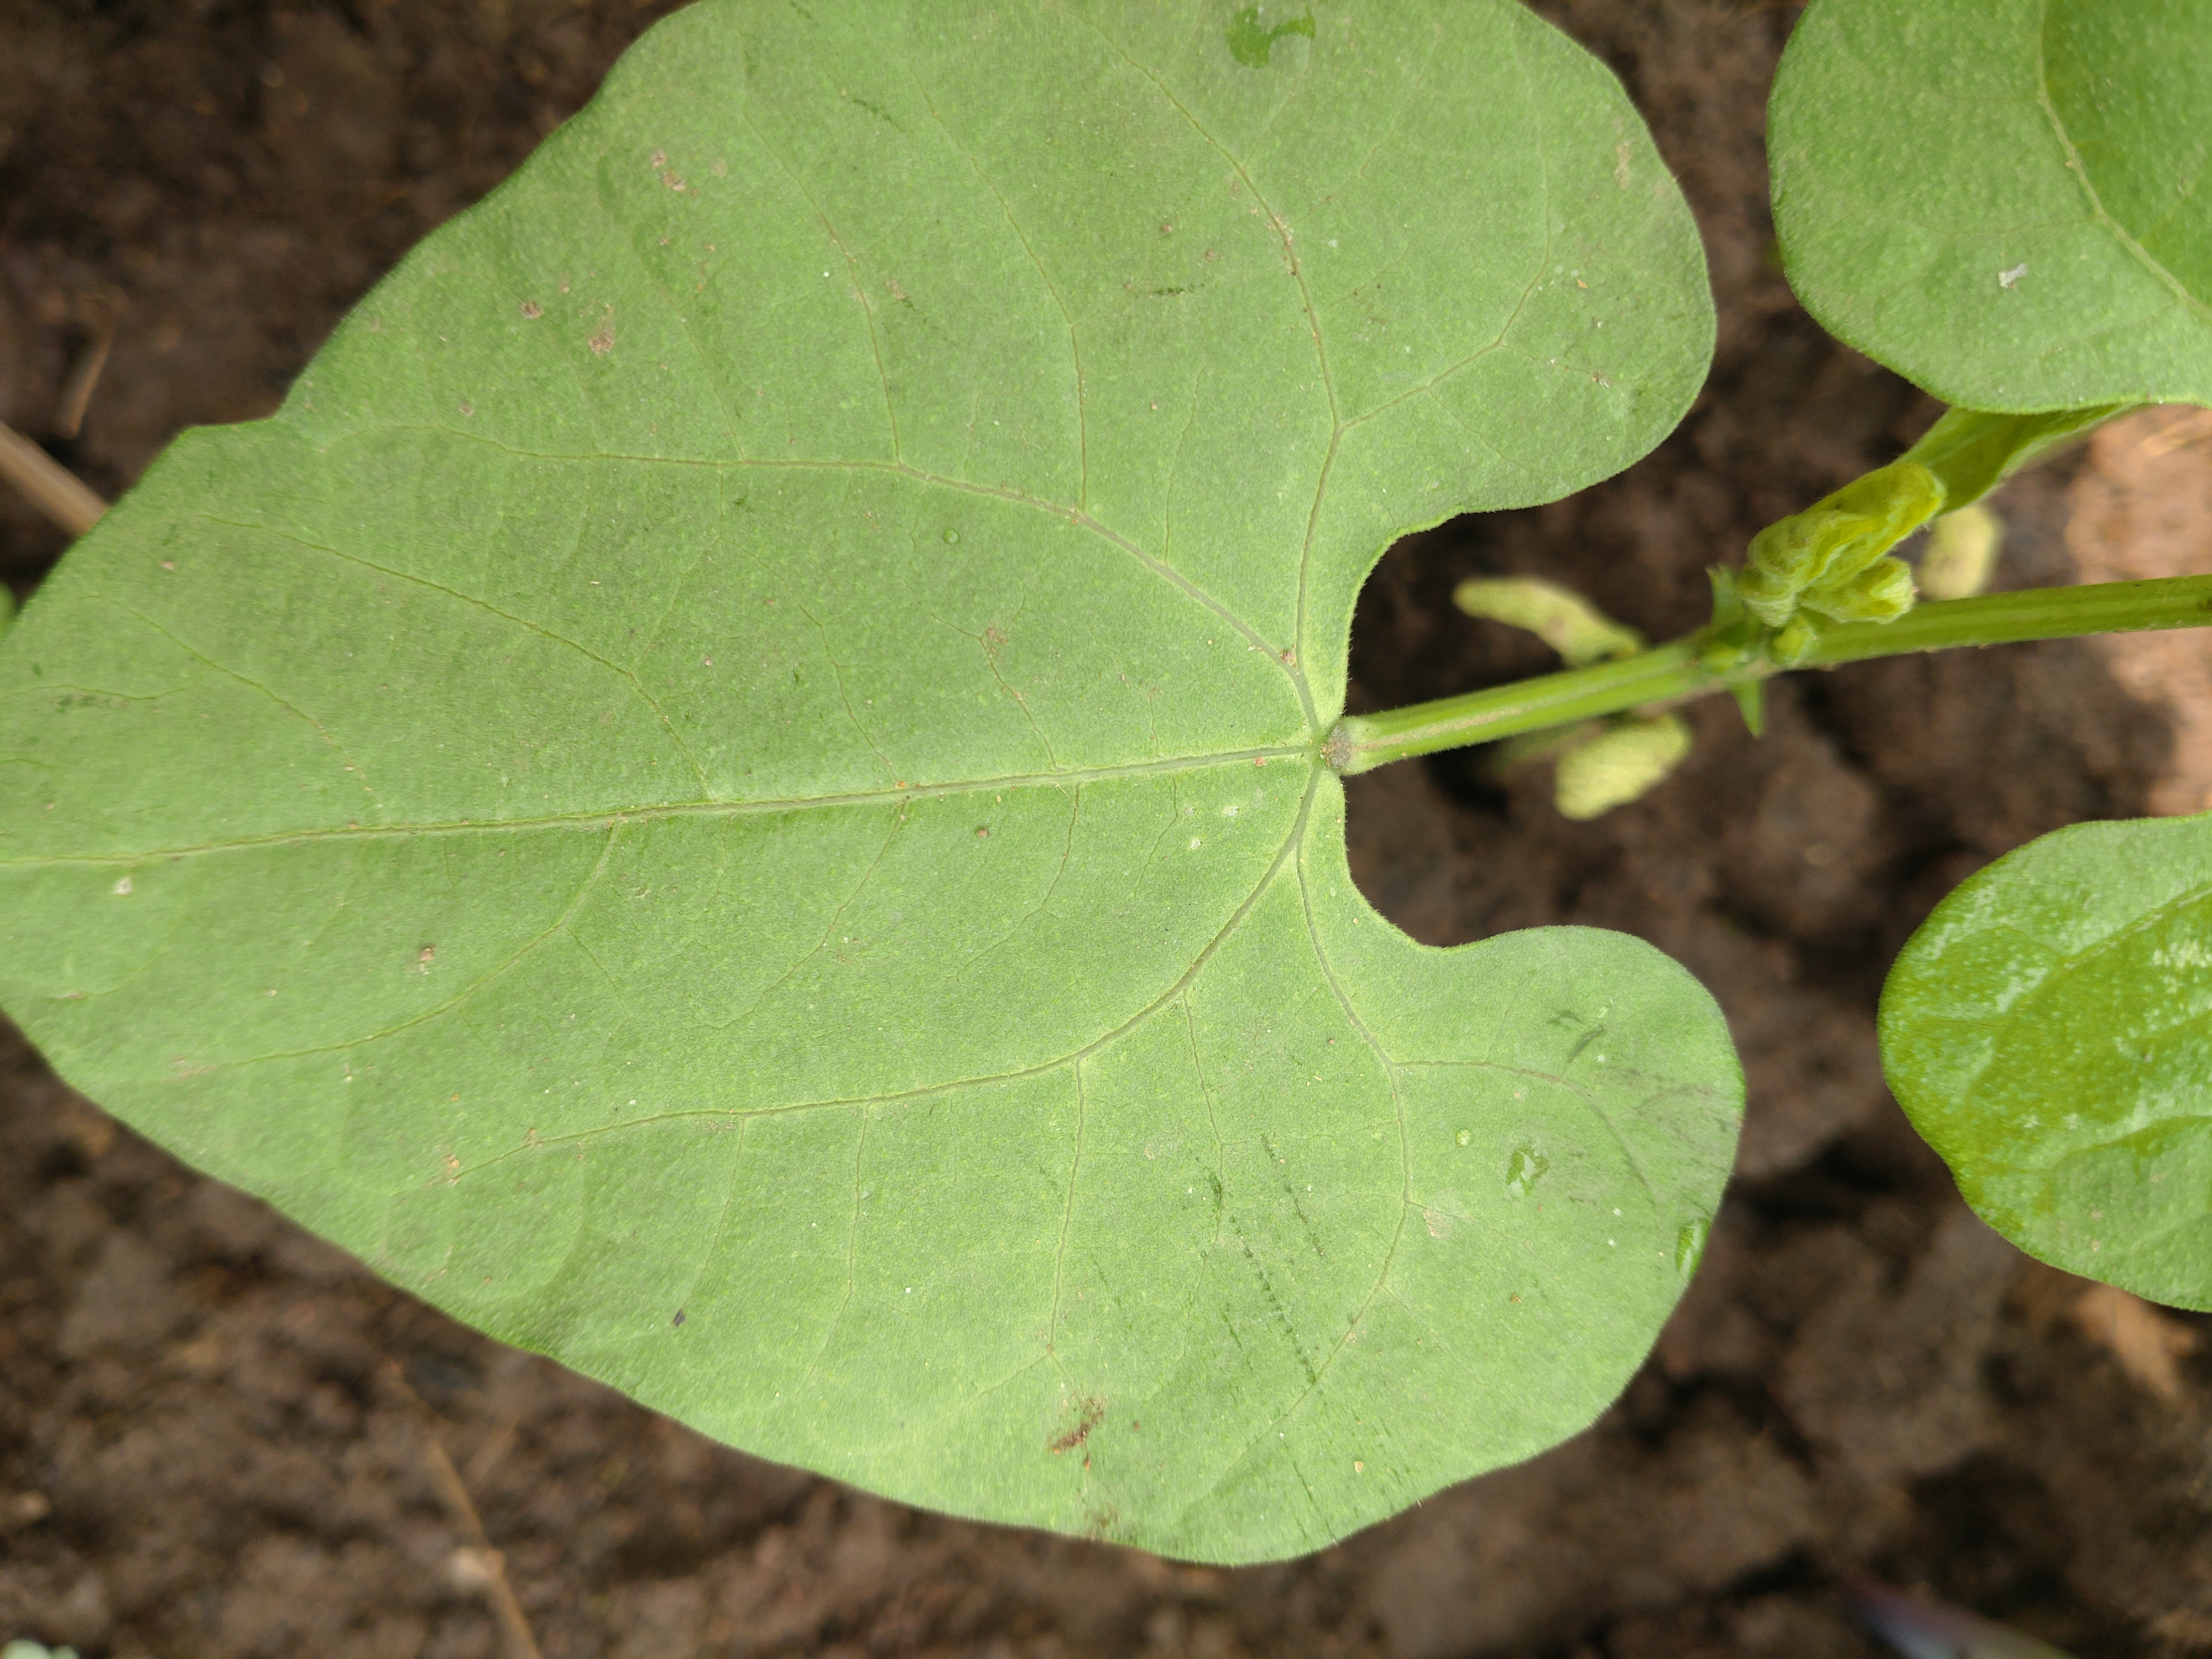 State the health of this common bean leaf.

healthy
